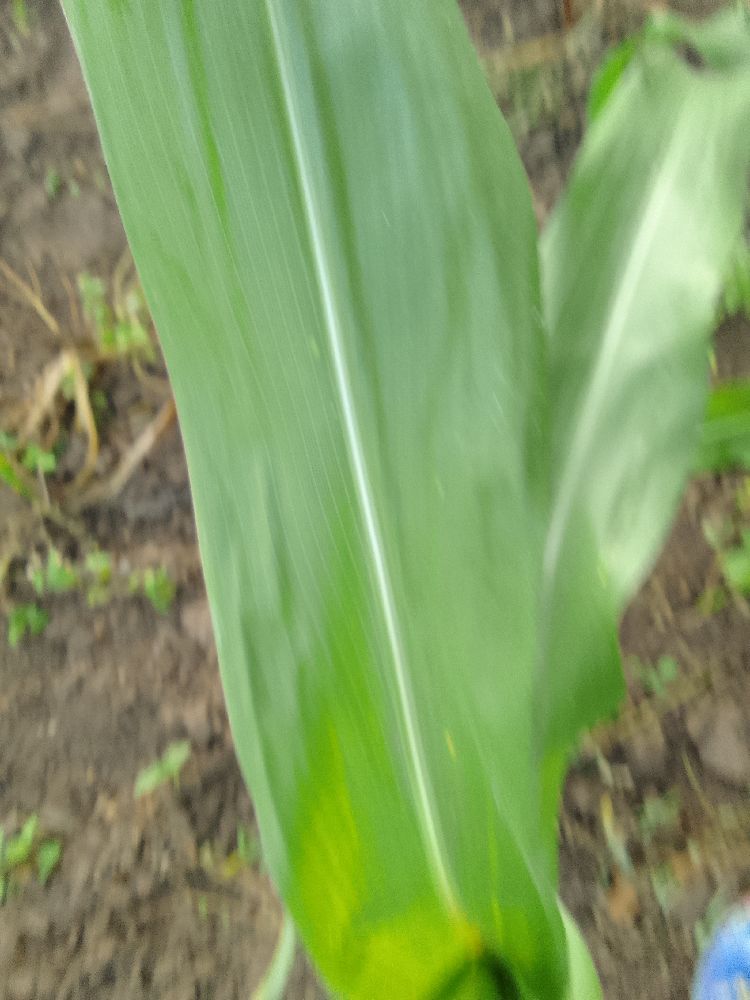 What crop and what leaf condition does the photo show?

maize, healthy
